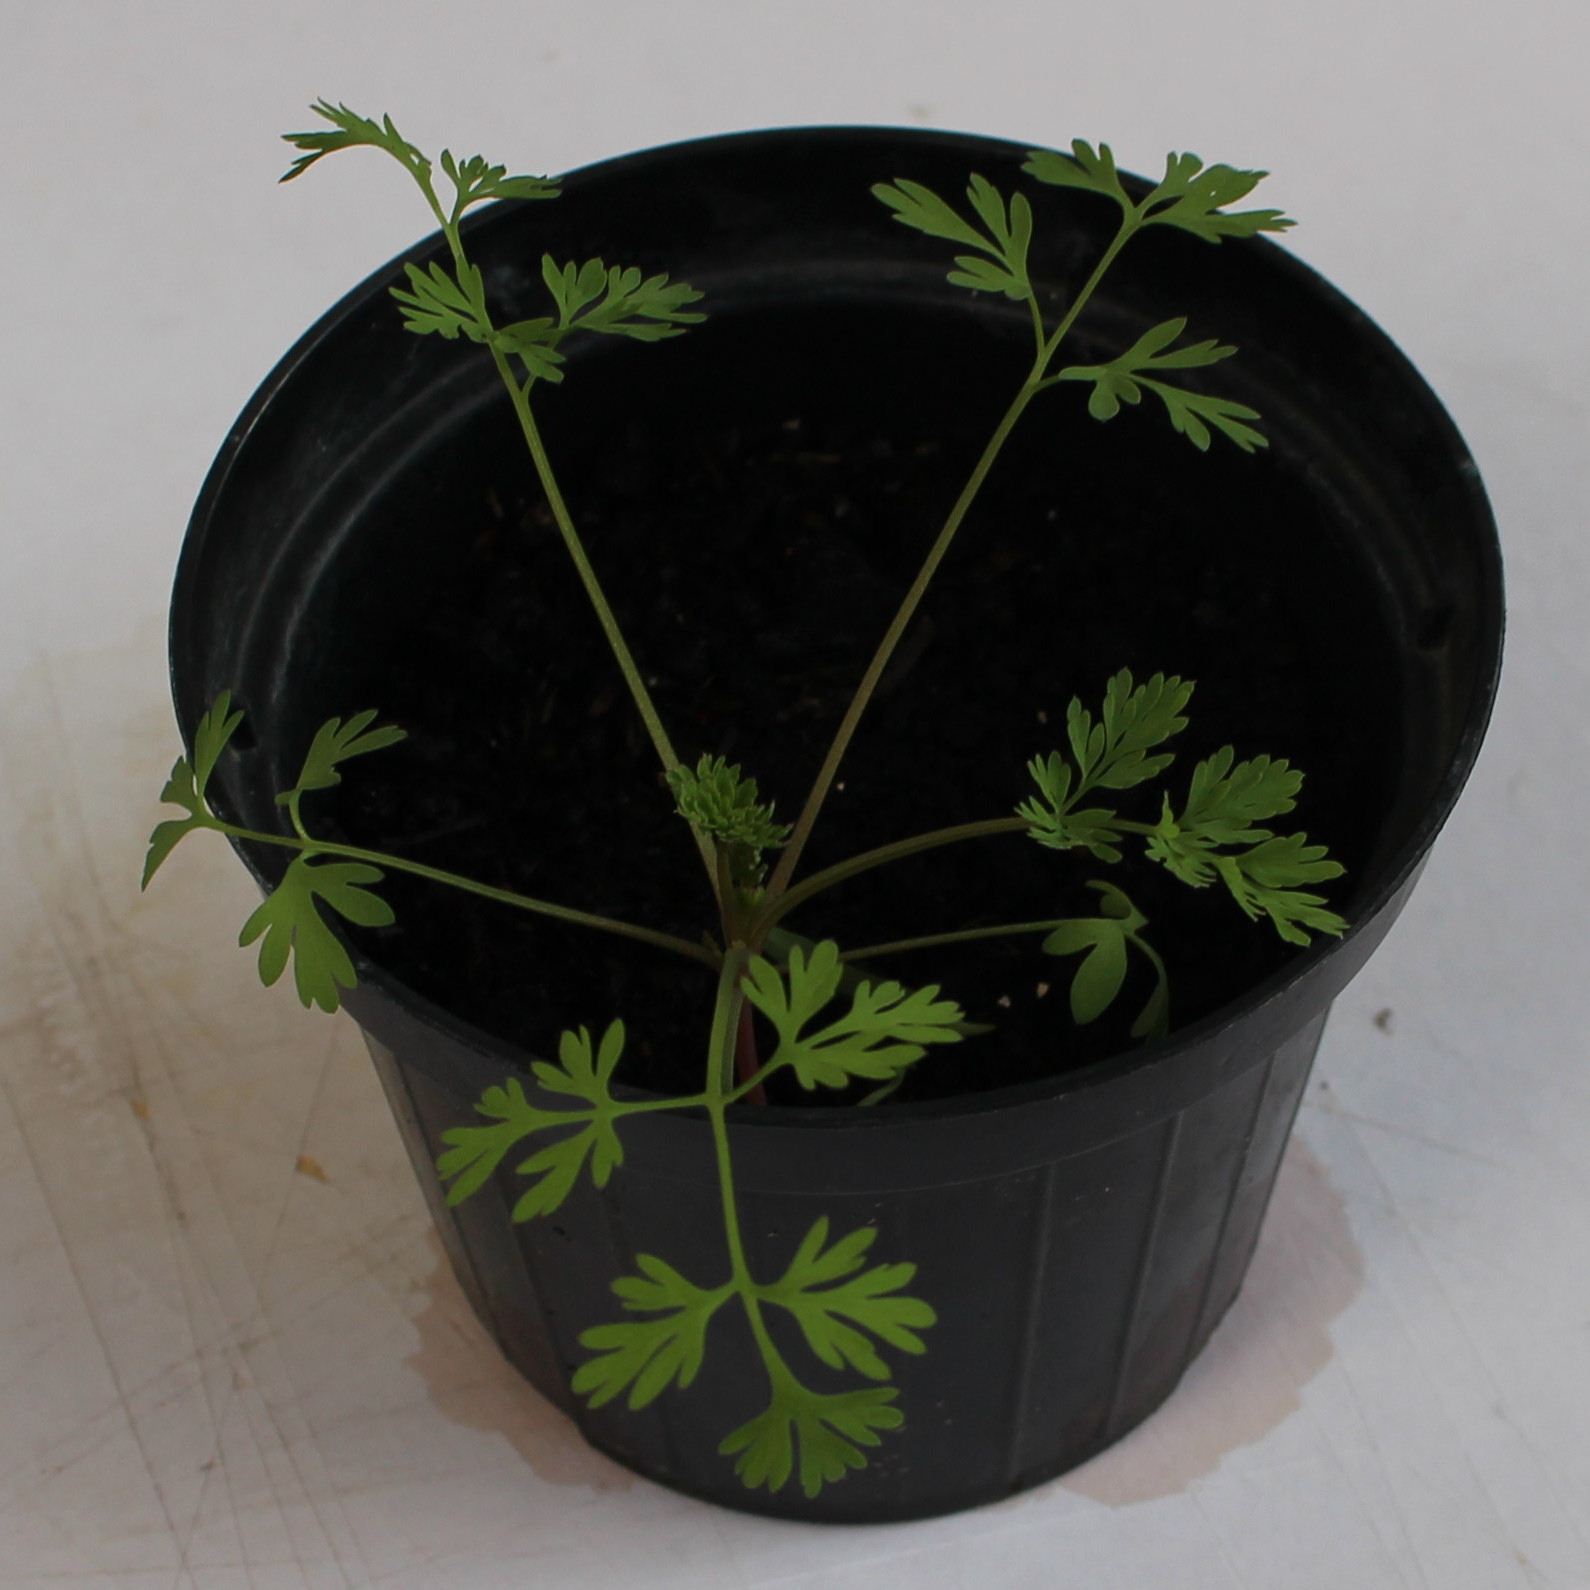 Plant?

Fumaria officinalis
